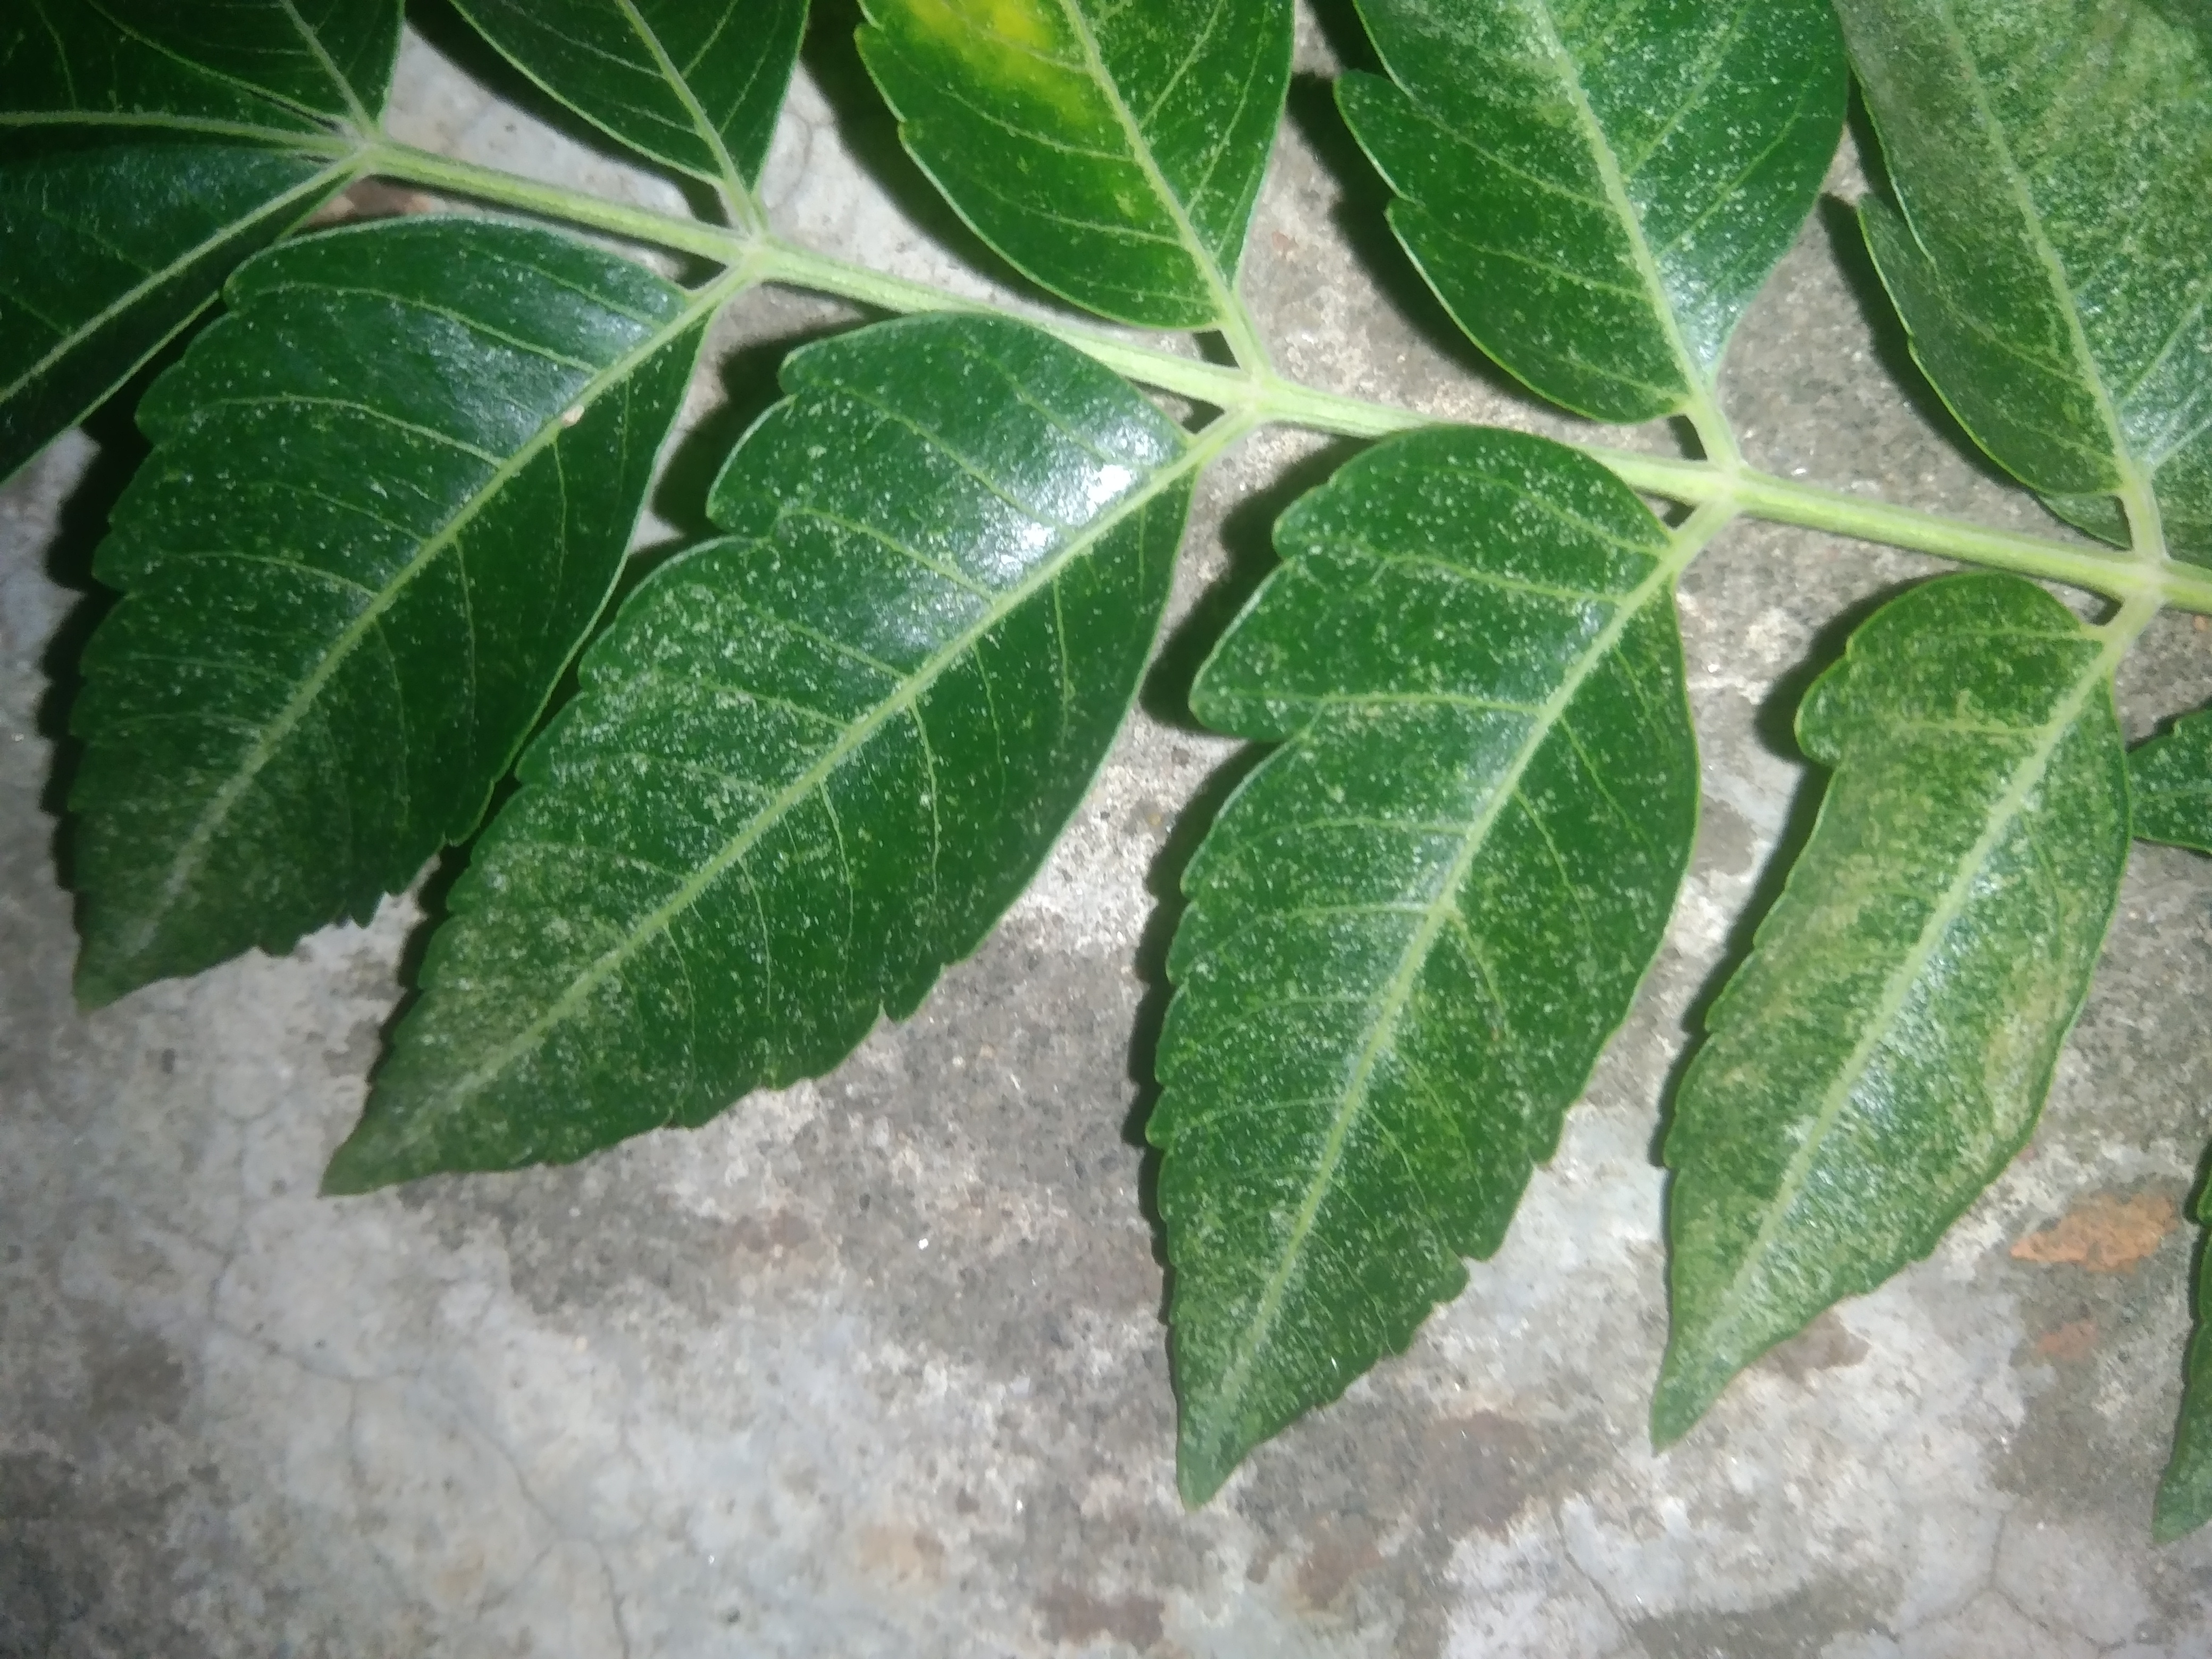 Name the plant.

neem
